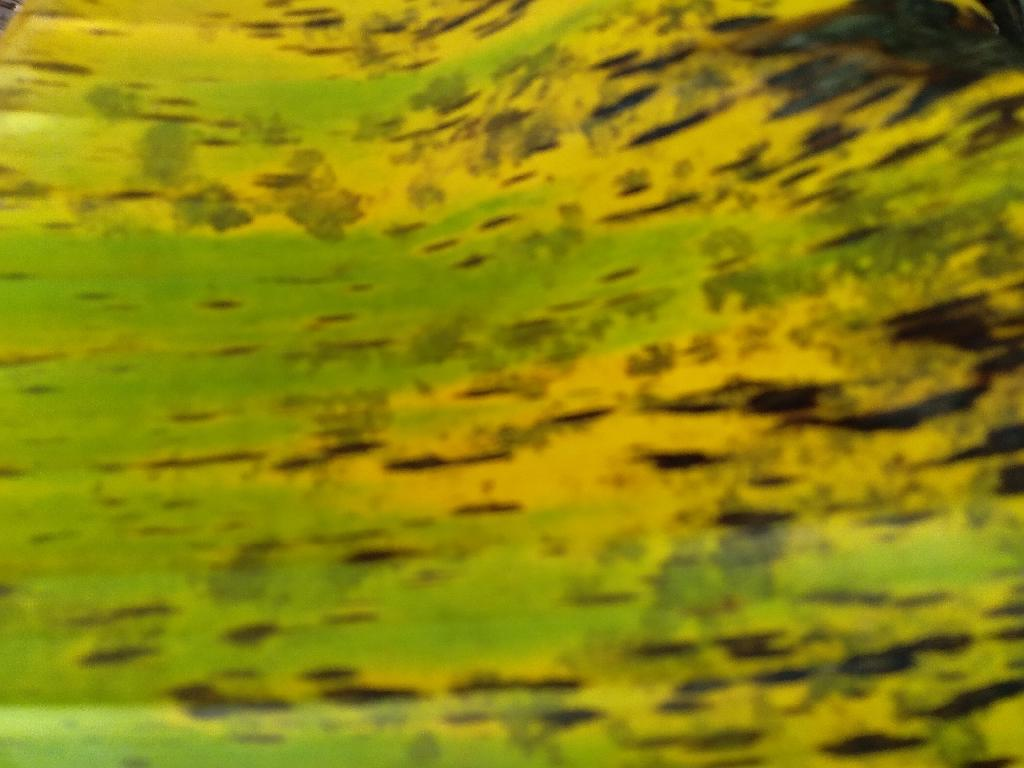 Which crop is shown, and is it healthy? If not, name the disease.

banana, black sigatoka
